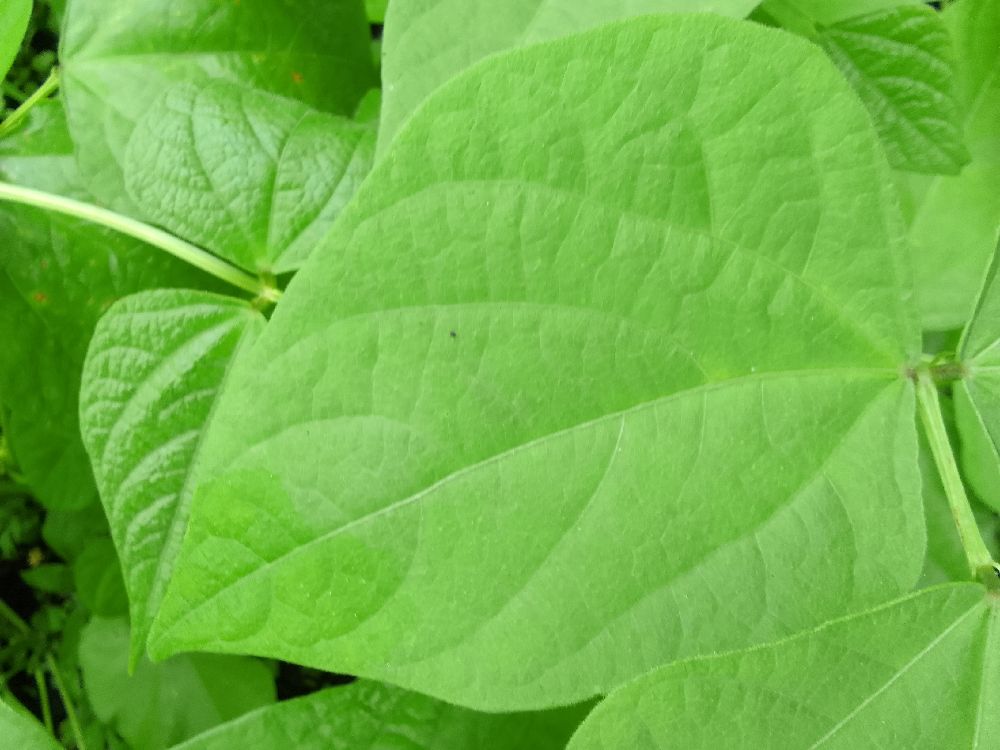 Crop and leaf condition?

common bean, healthy
